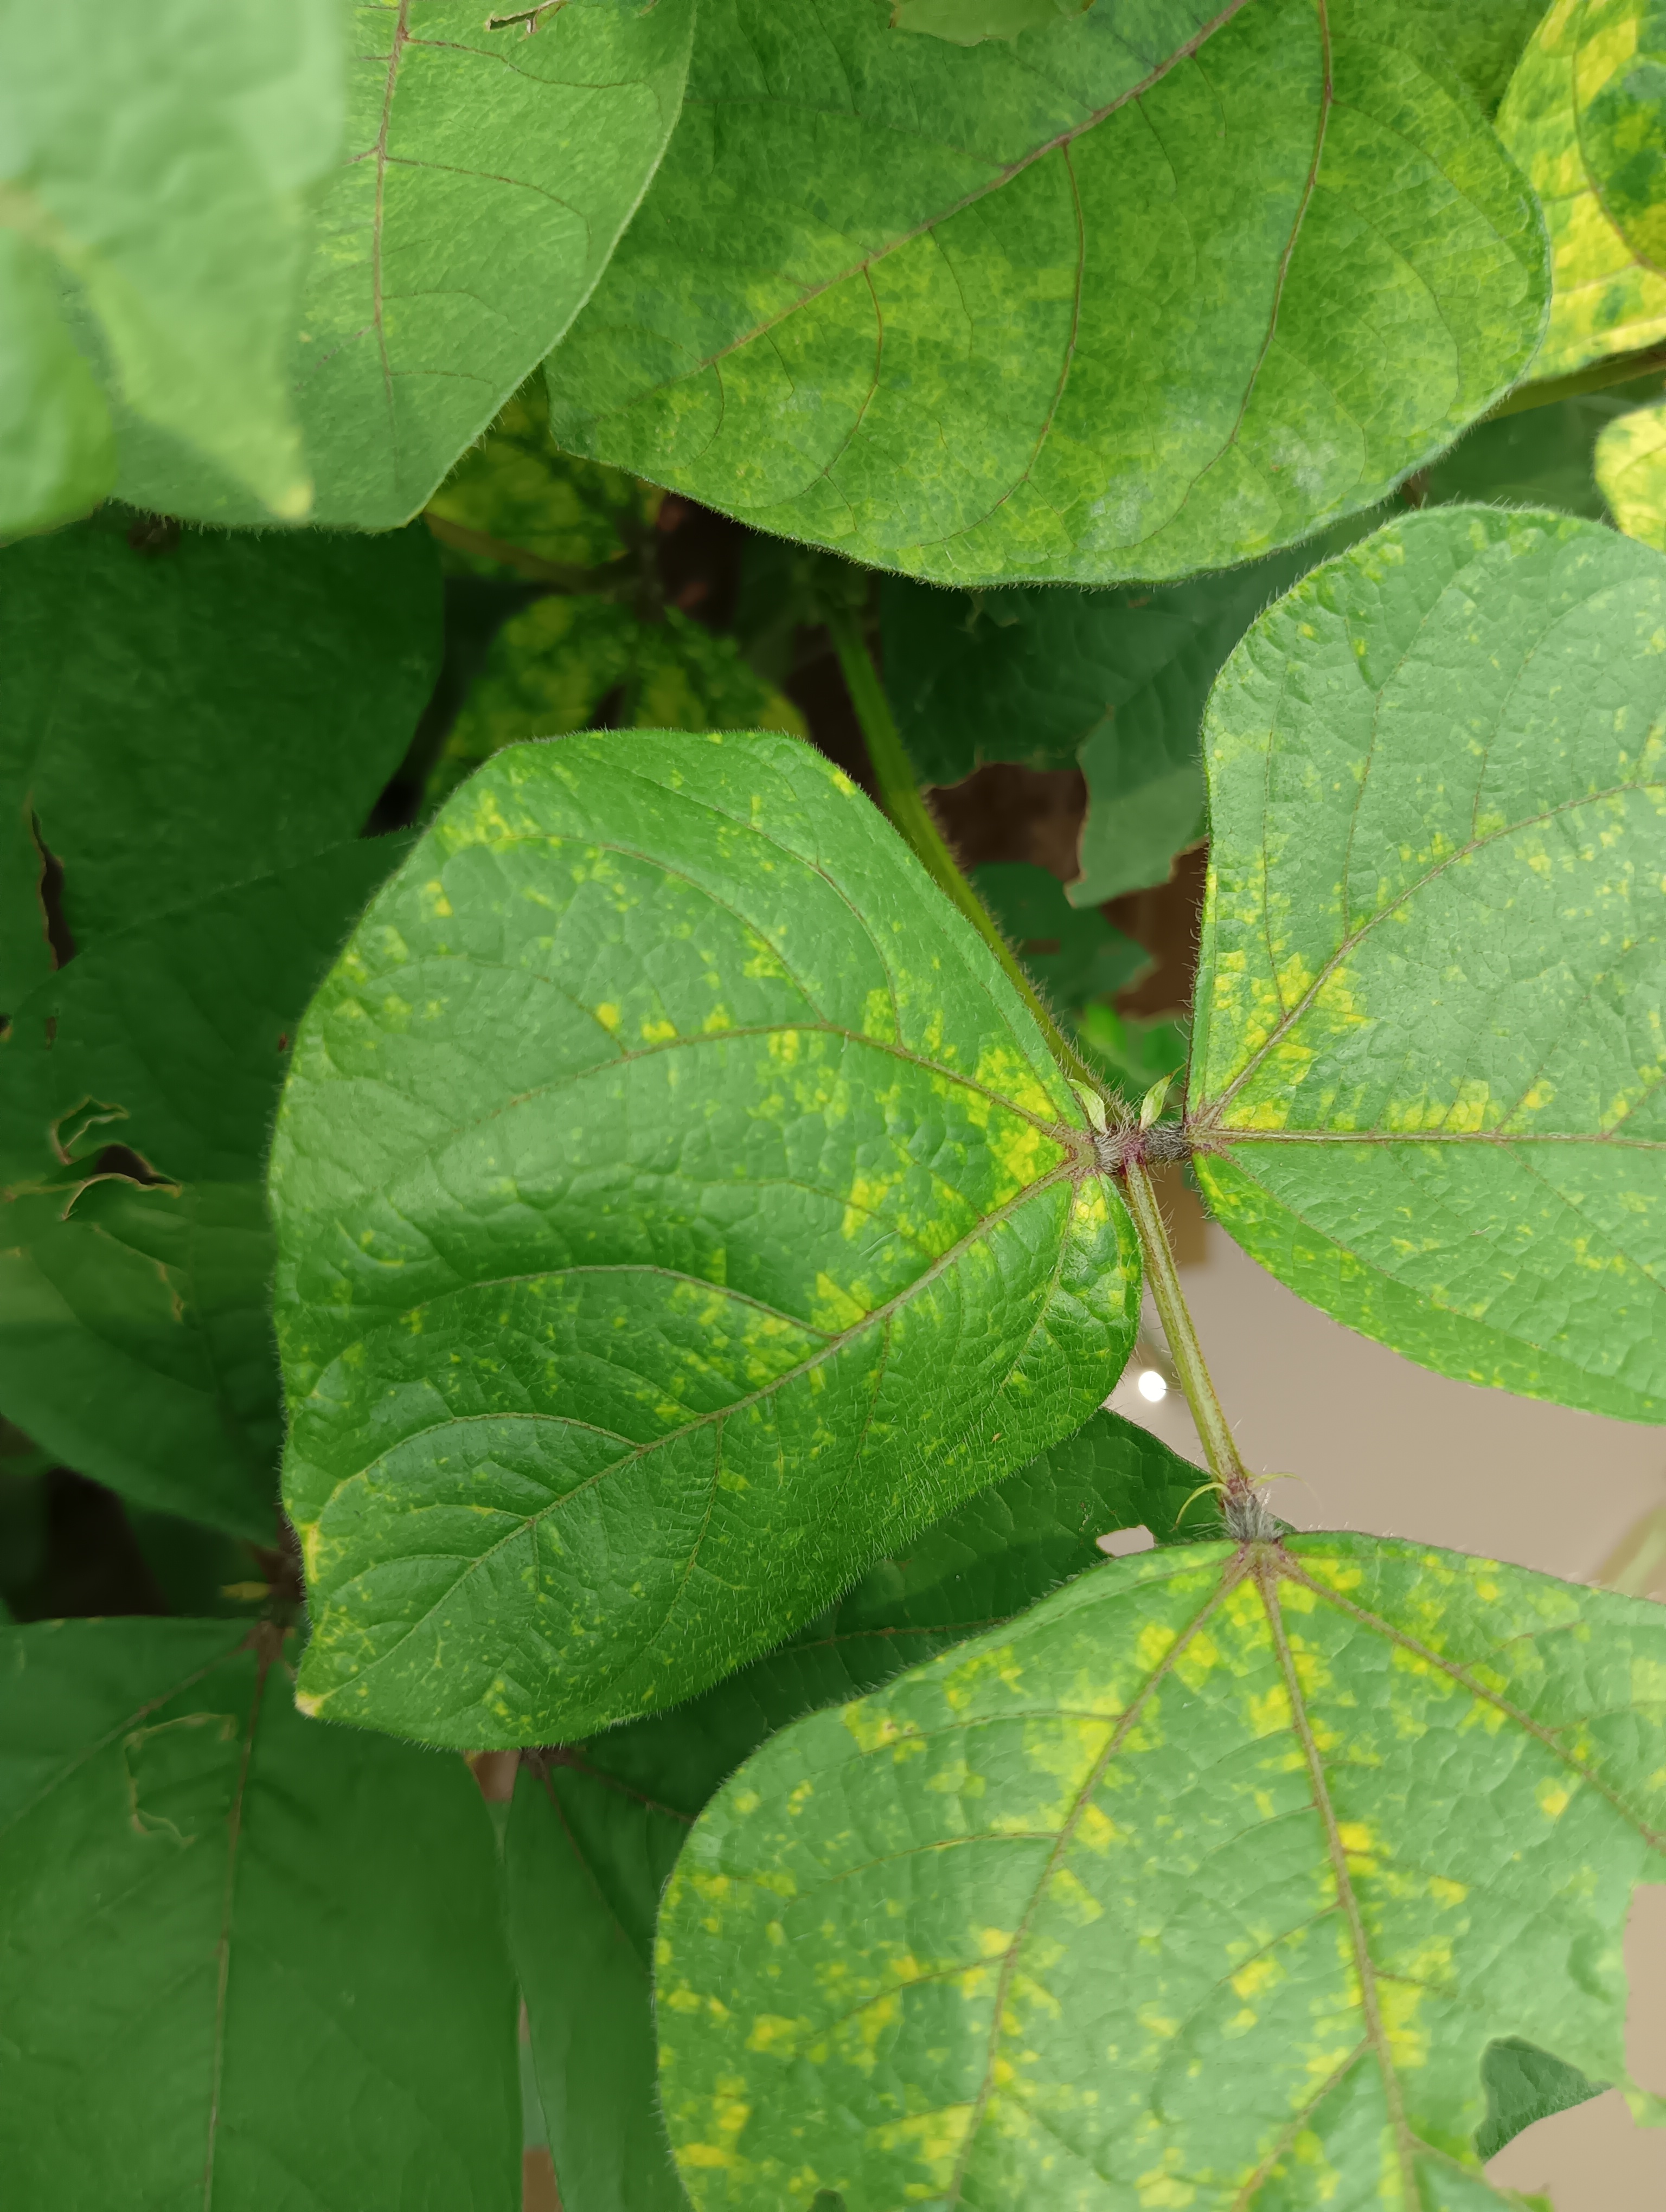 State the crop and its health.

mungbean, yellow mosaic
